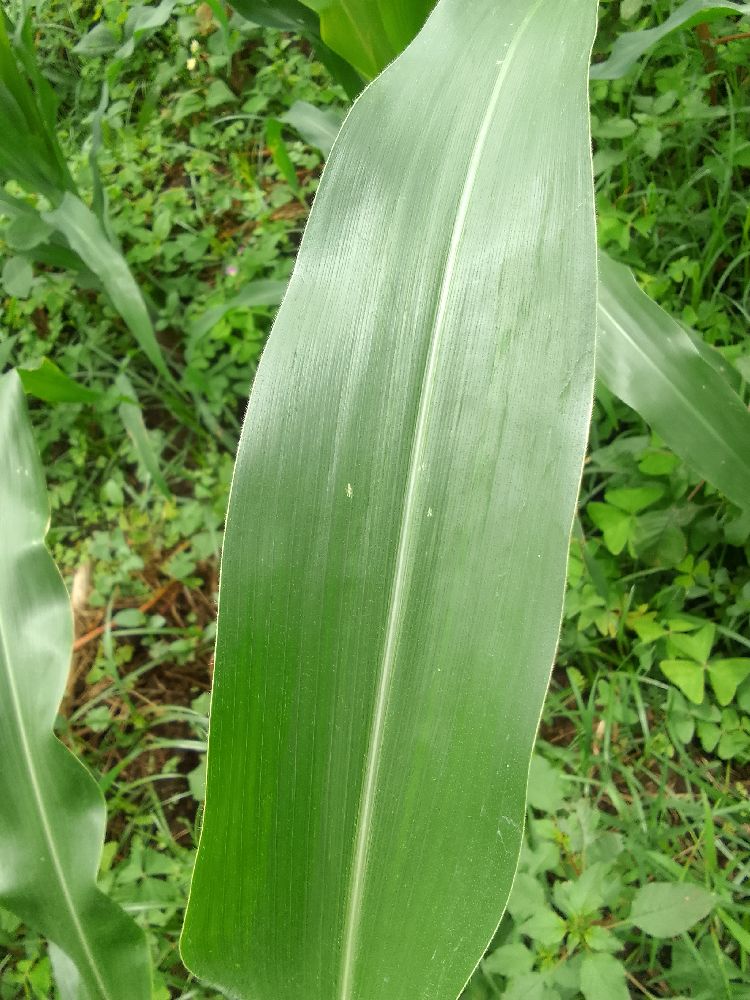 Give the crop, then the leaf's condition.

maize, healthy
